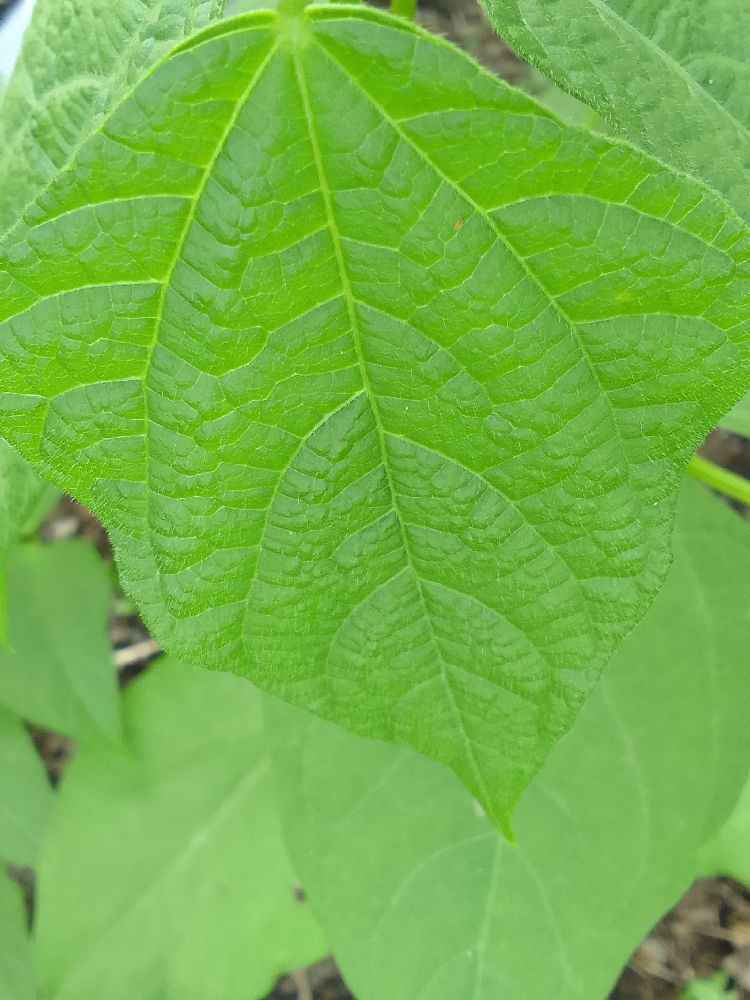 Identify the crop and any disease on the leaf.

common bean, healthy
